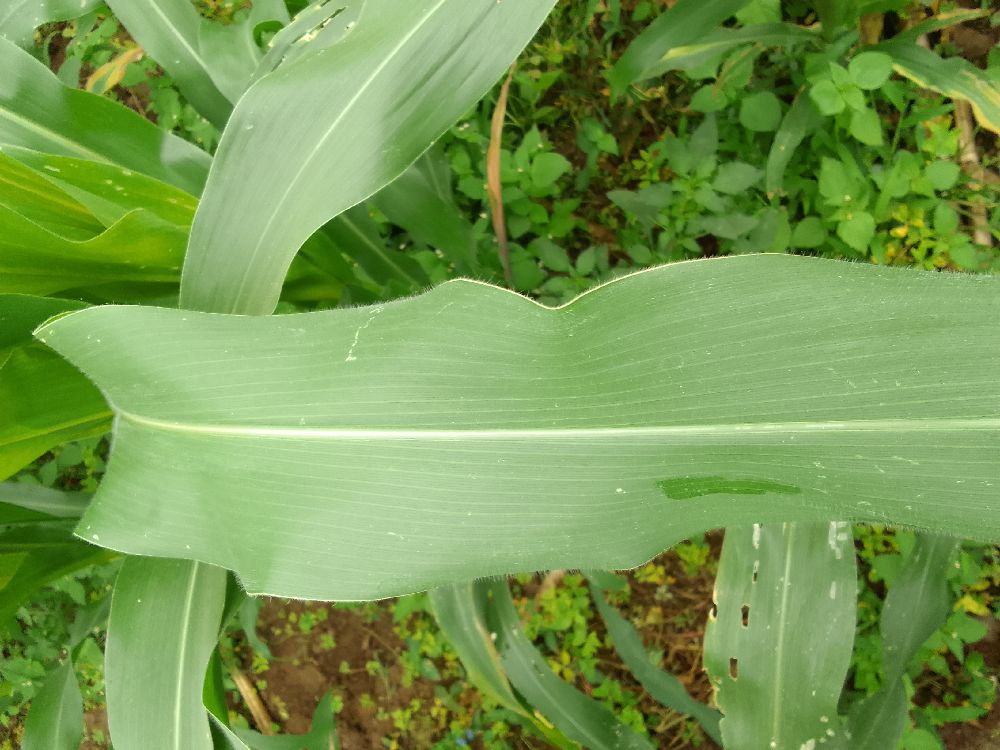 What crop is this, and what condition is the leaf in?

maize, healthy
